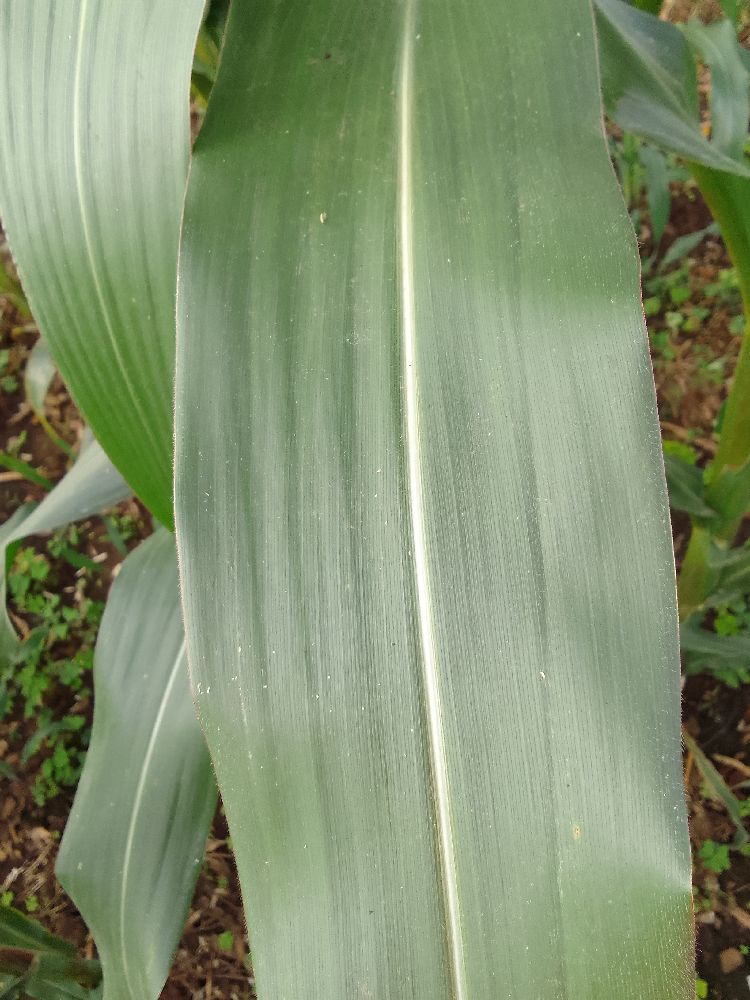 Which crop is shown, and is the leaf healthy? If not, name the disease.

maize, healthy
